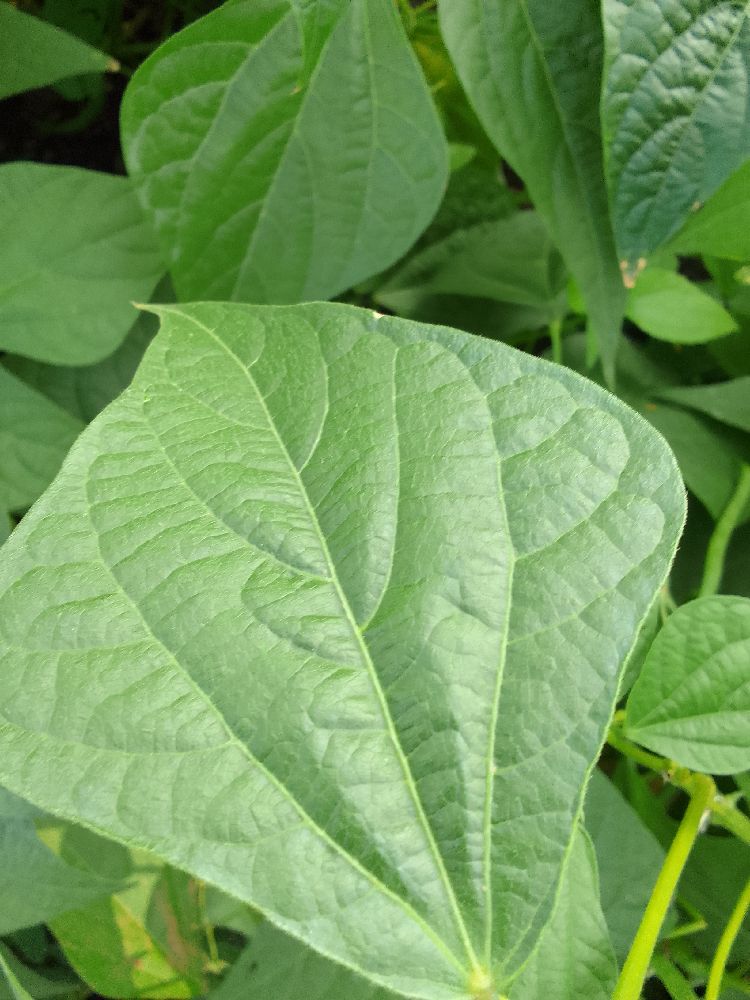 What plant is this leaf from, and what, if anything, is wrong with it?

common bean, healthy
